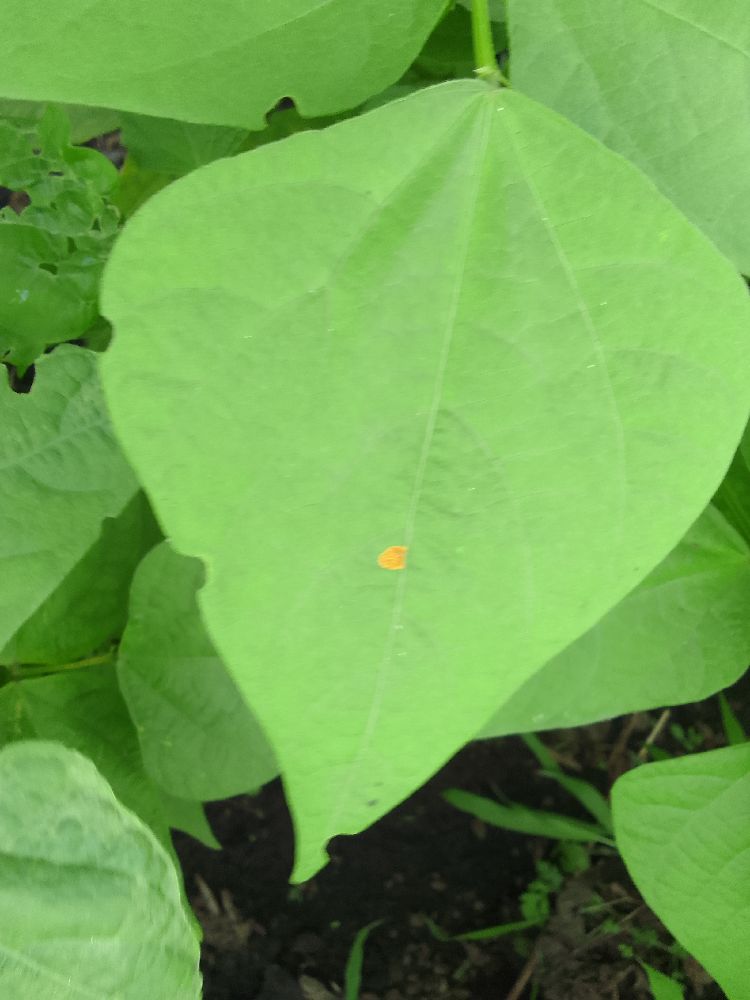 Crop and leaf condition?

common bean, healthy
